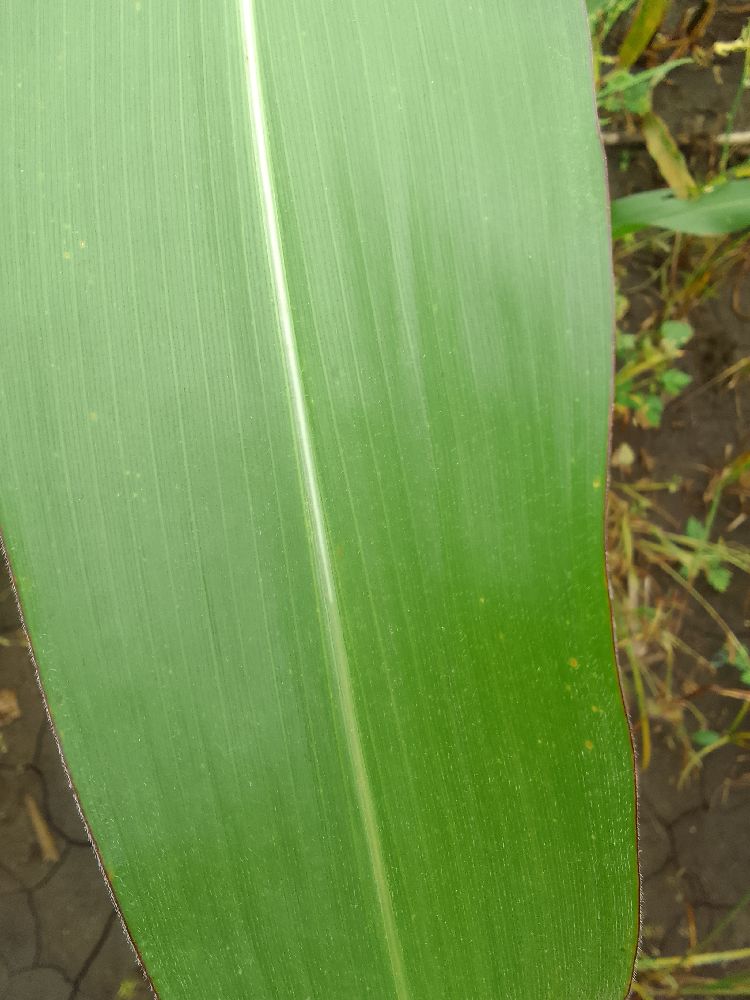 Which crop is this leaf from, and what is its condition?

maize, healthy
